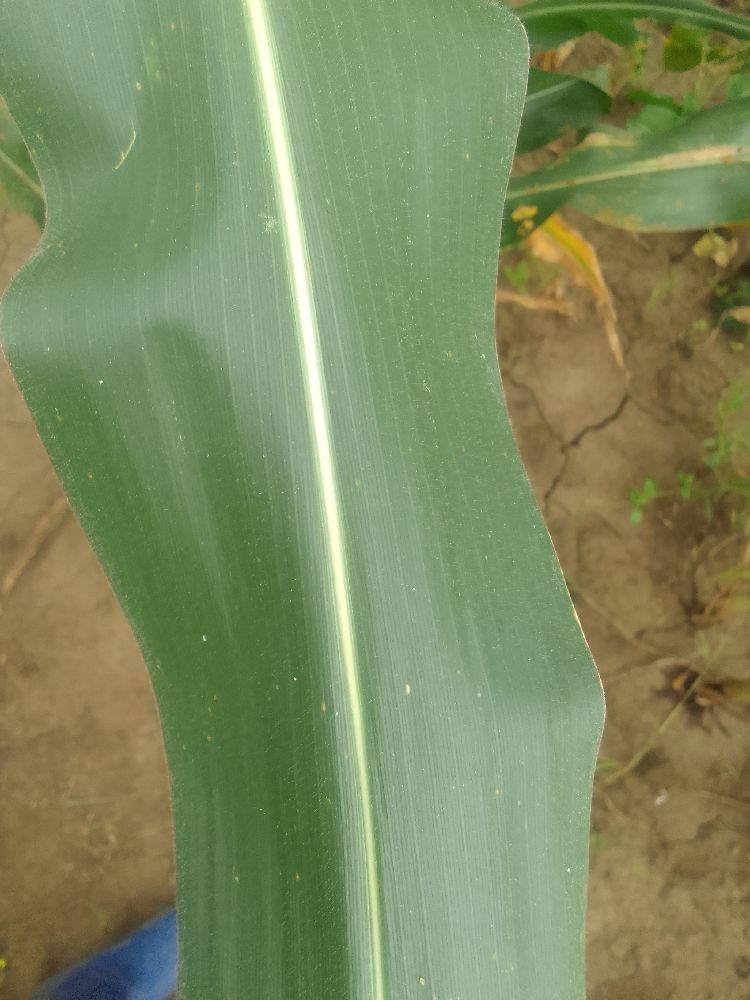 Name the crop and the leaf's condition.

maize, healthy
